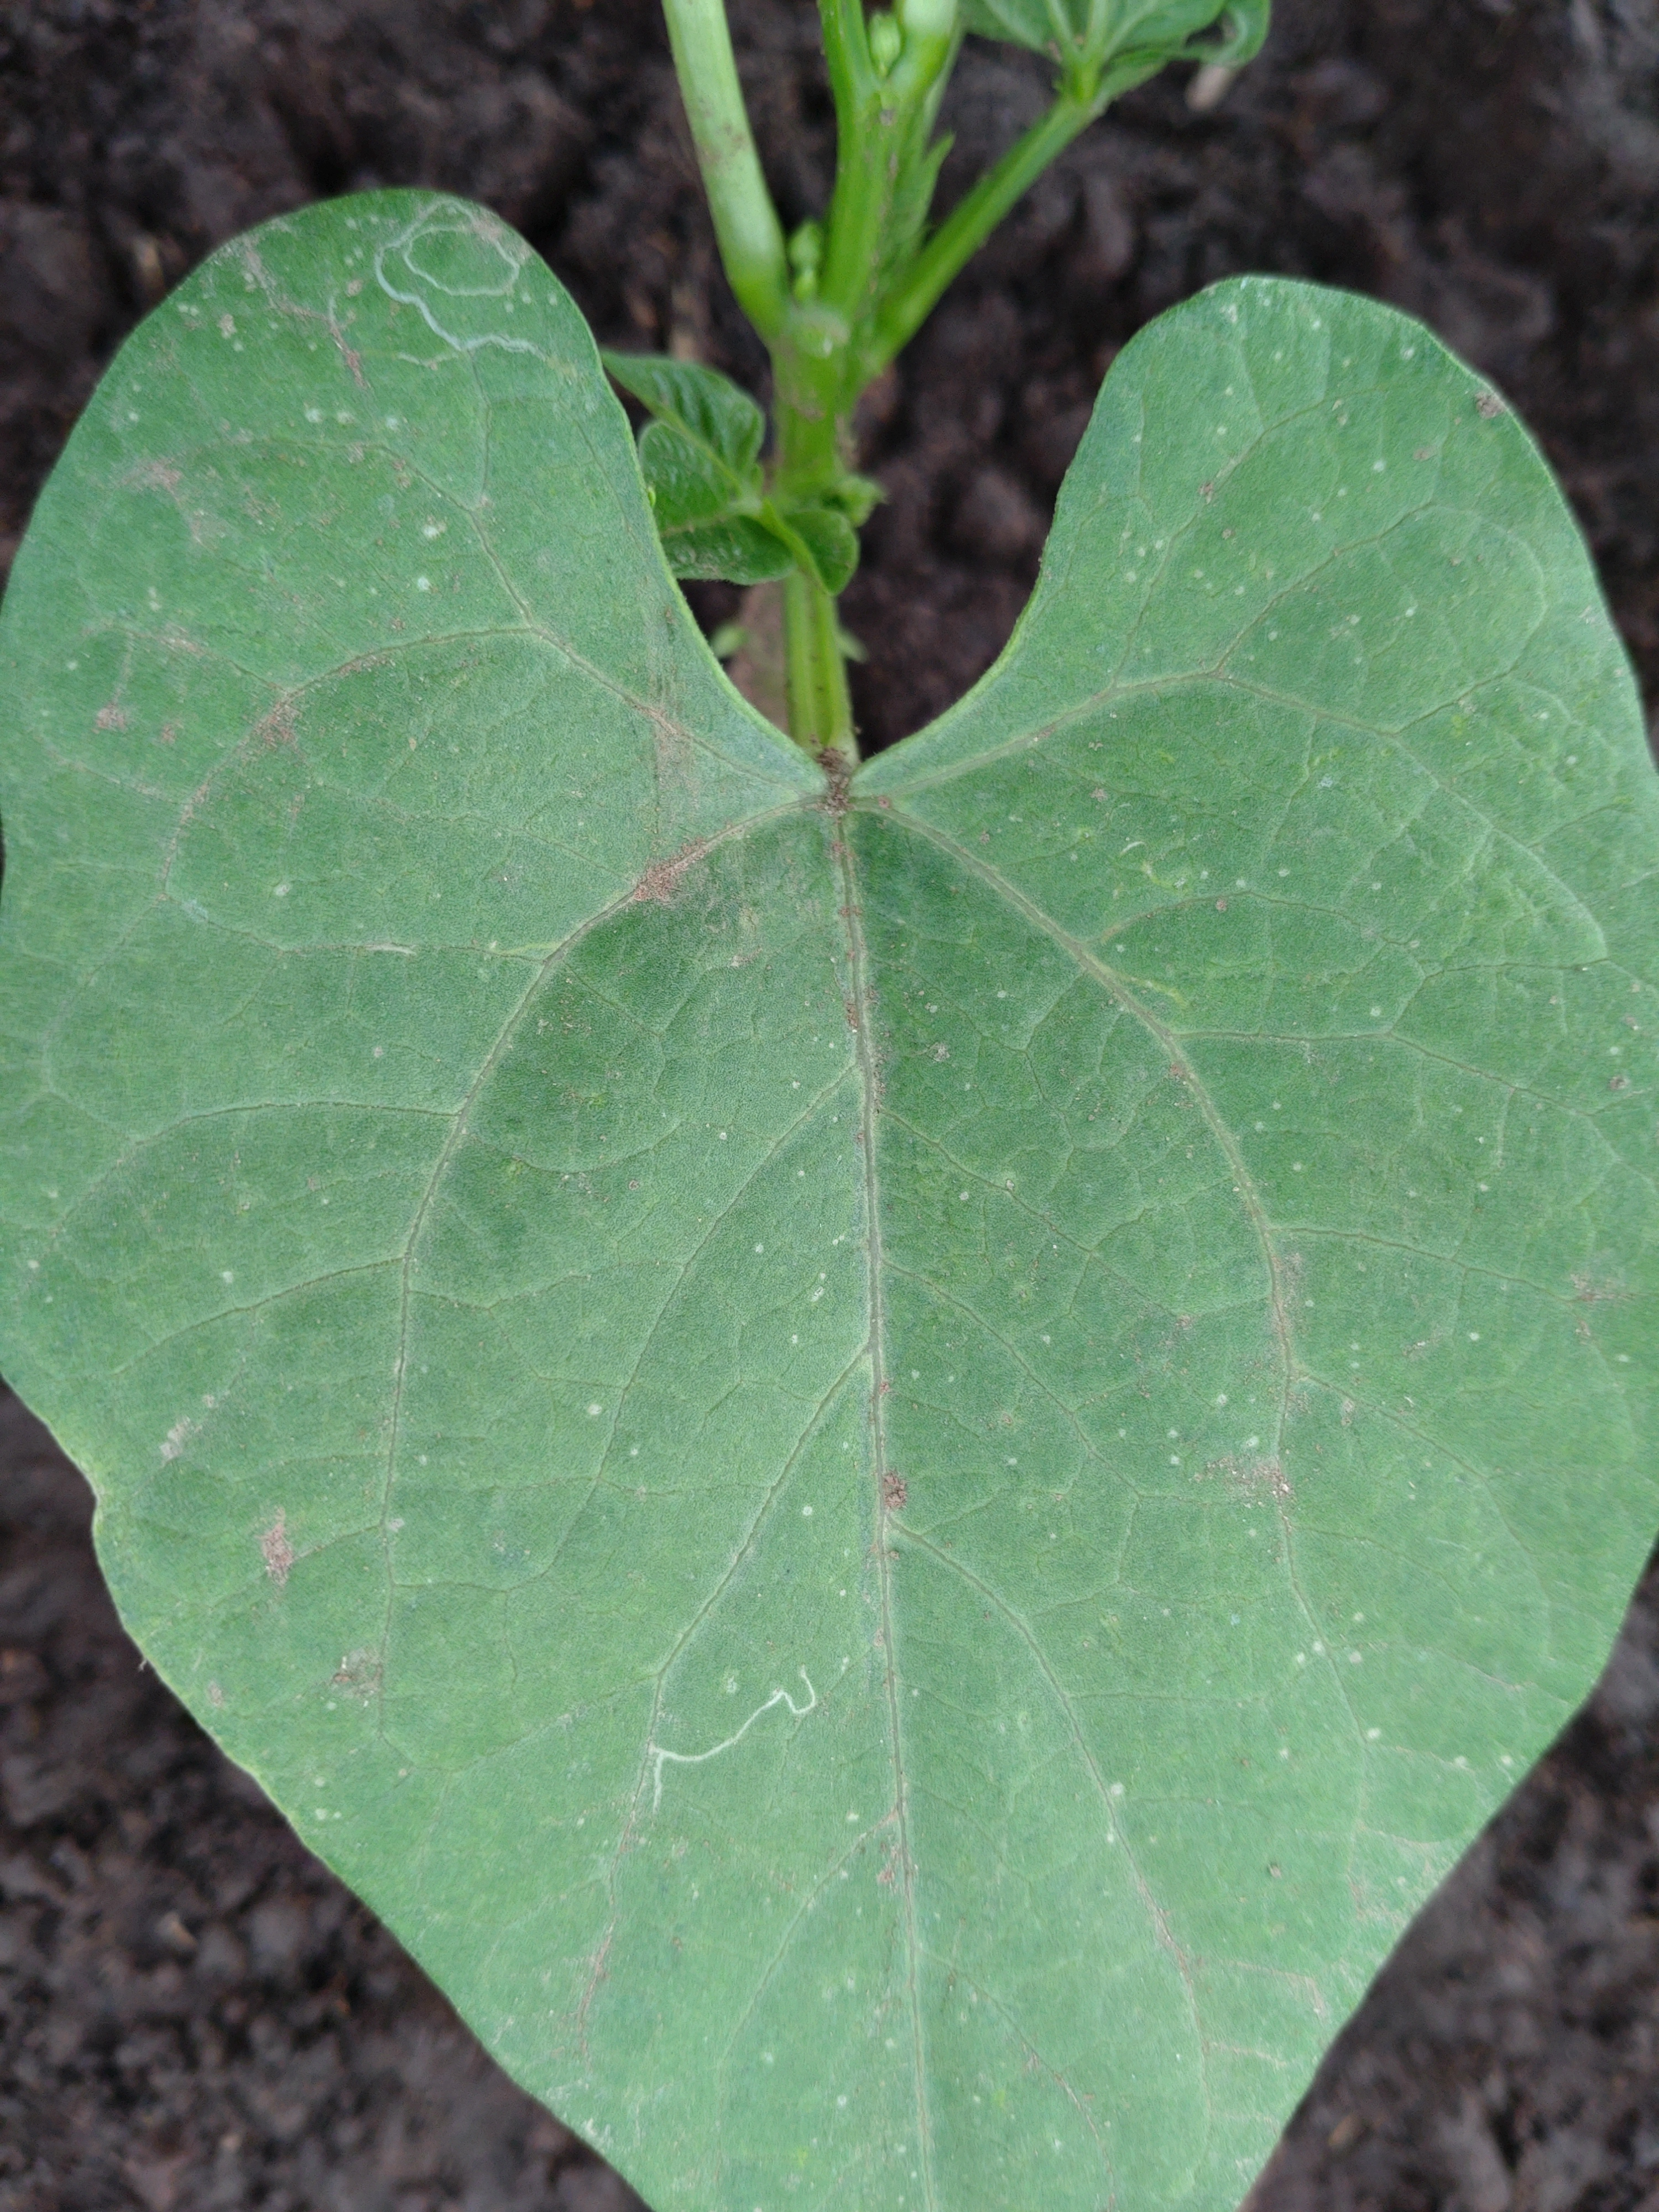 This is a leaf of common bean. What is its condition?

healthy
